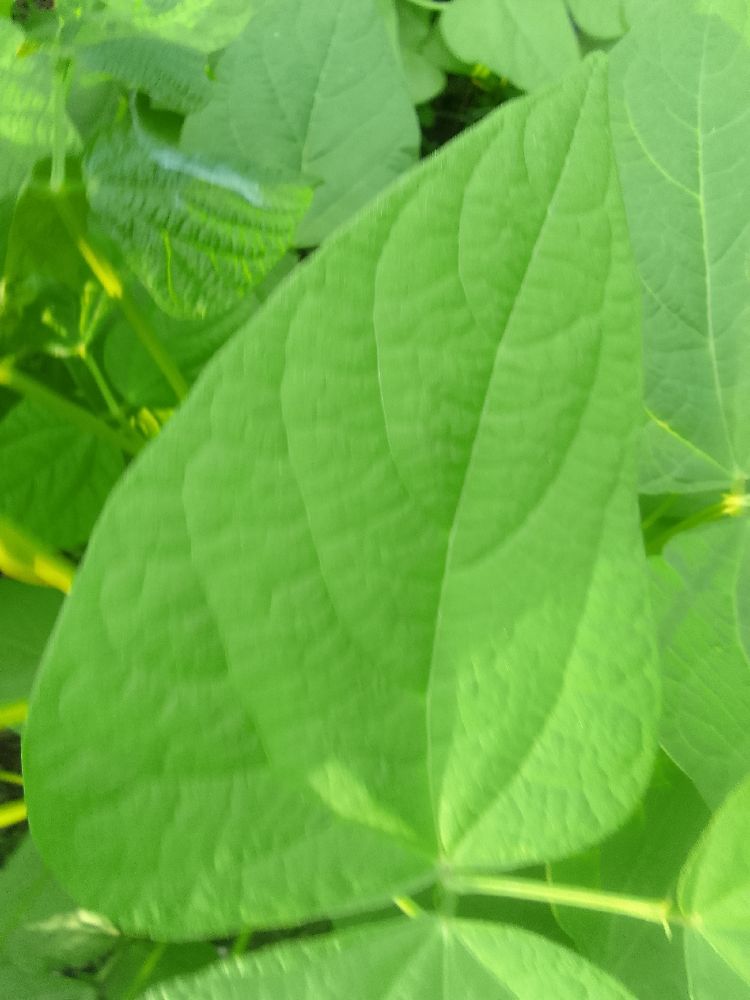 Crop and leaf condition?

common bean, healthy
